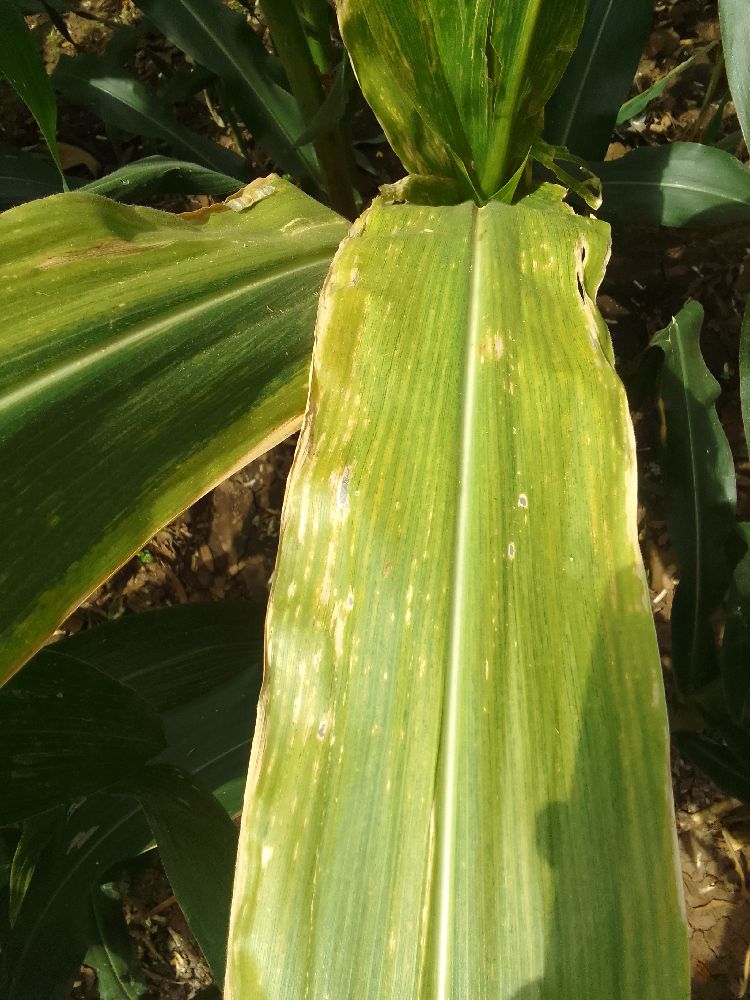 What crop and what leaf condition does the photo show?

maize, maize lethal necrosis
